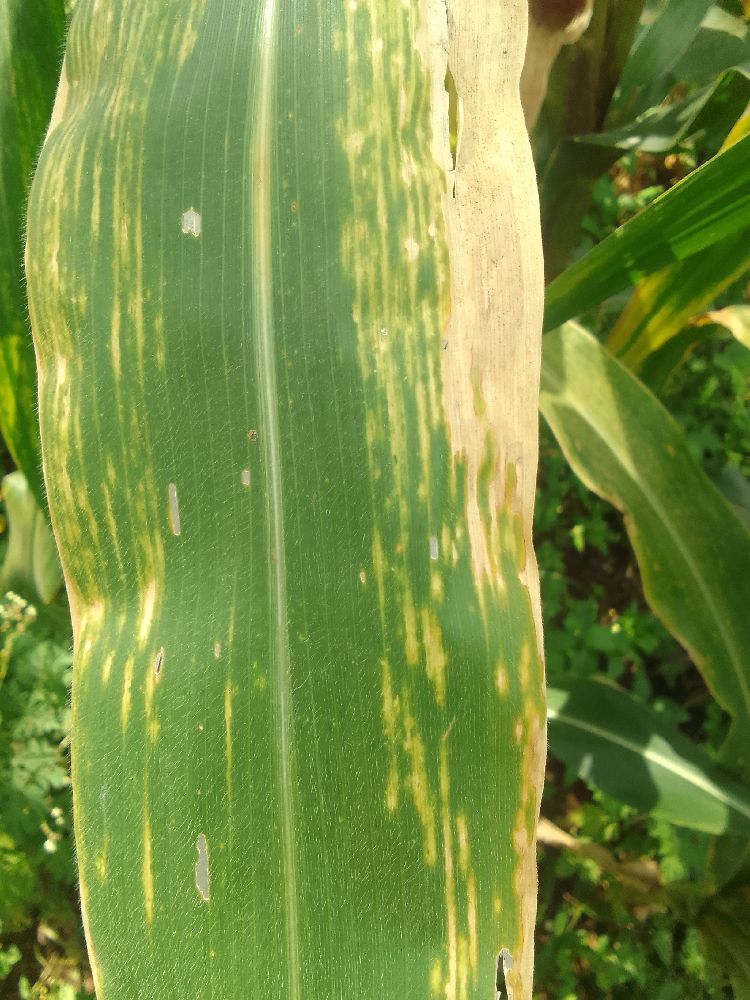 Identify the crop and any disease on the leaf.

maize, maize lethal necrosis
